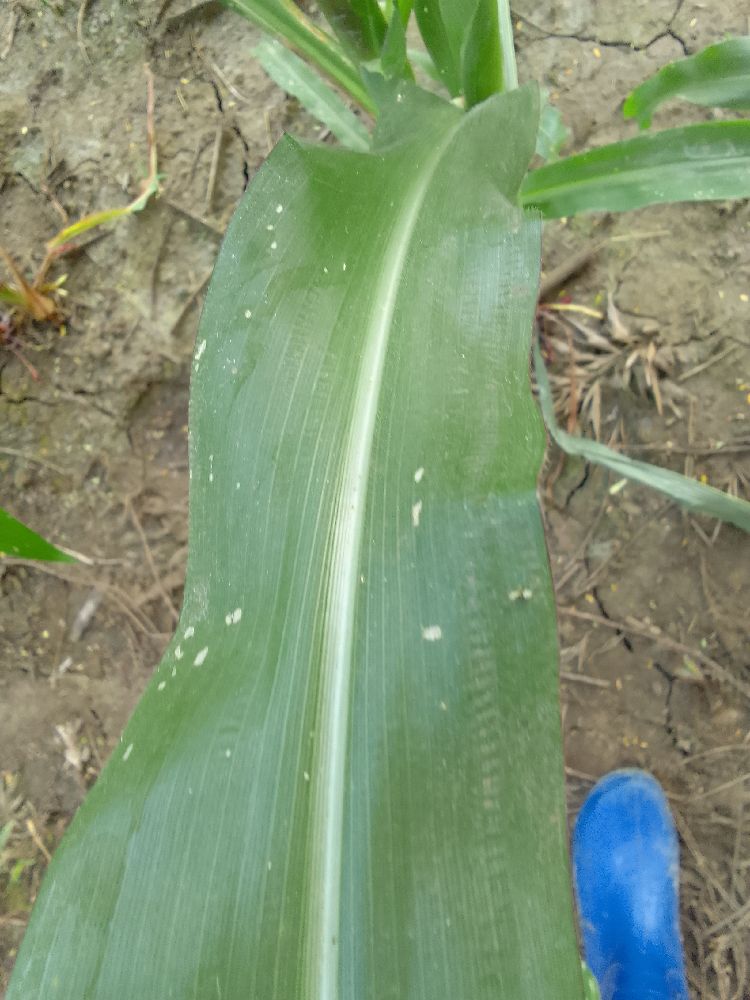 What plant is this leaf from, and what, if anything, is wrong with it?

maize, healthy
